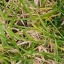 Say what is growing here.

grass
